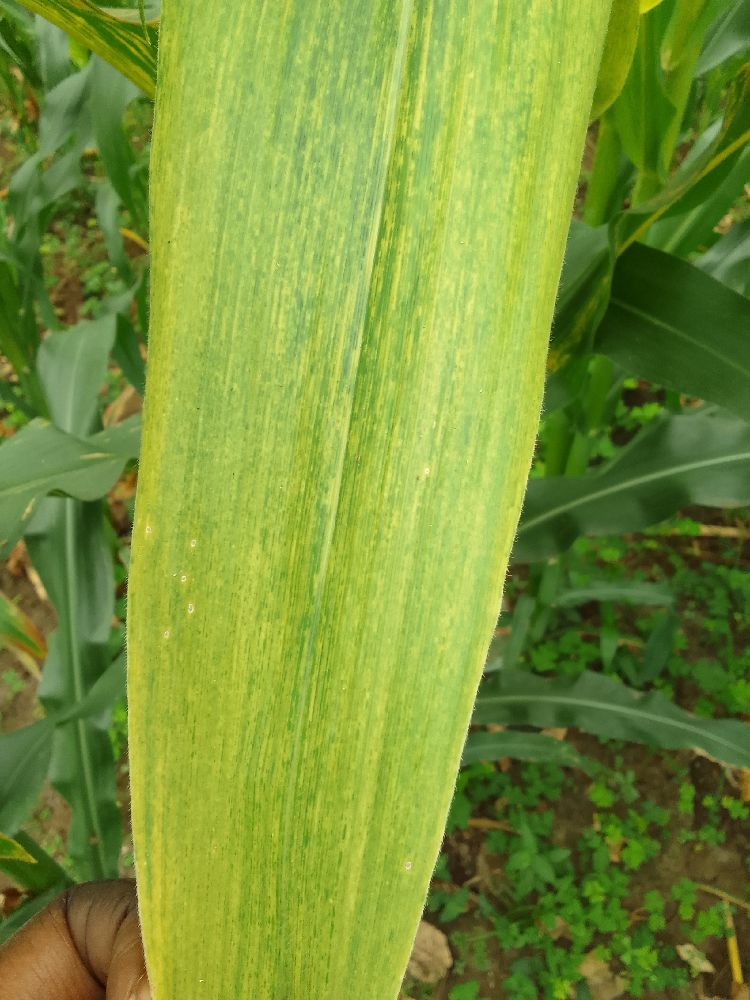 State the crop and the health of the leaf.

maize, maize lethal necrosis
